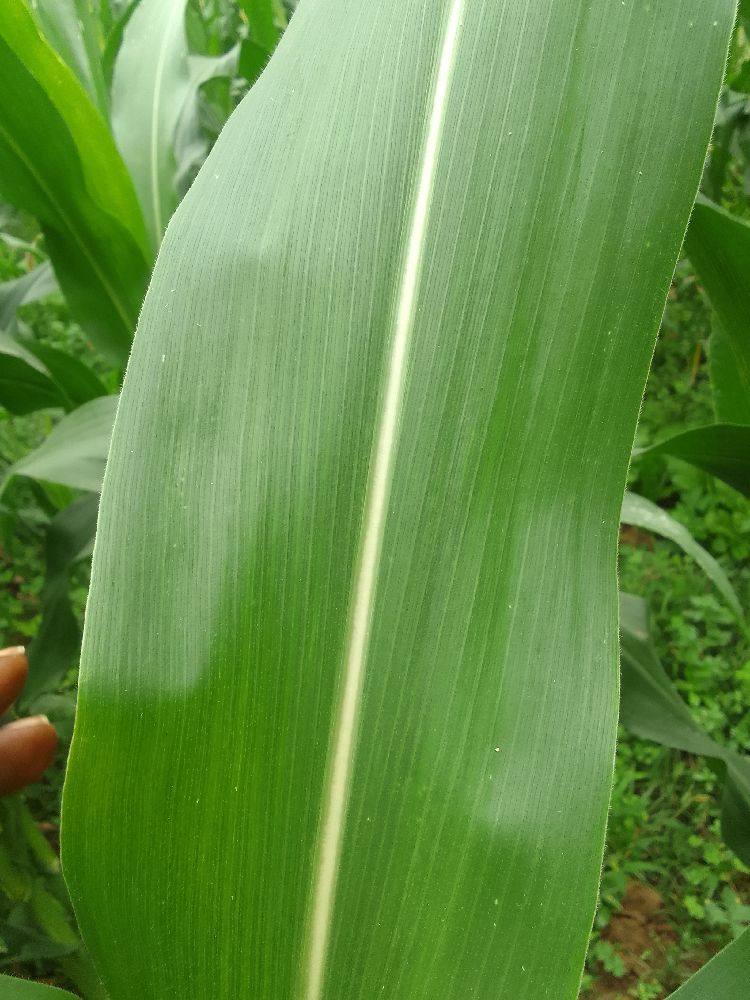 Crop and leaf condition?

maize, healthy
